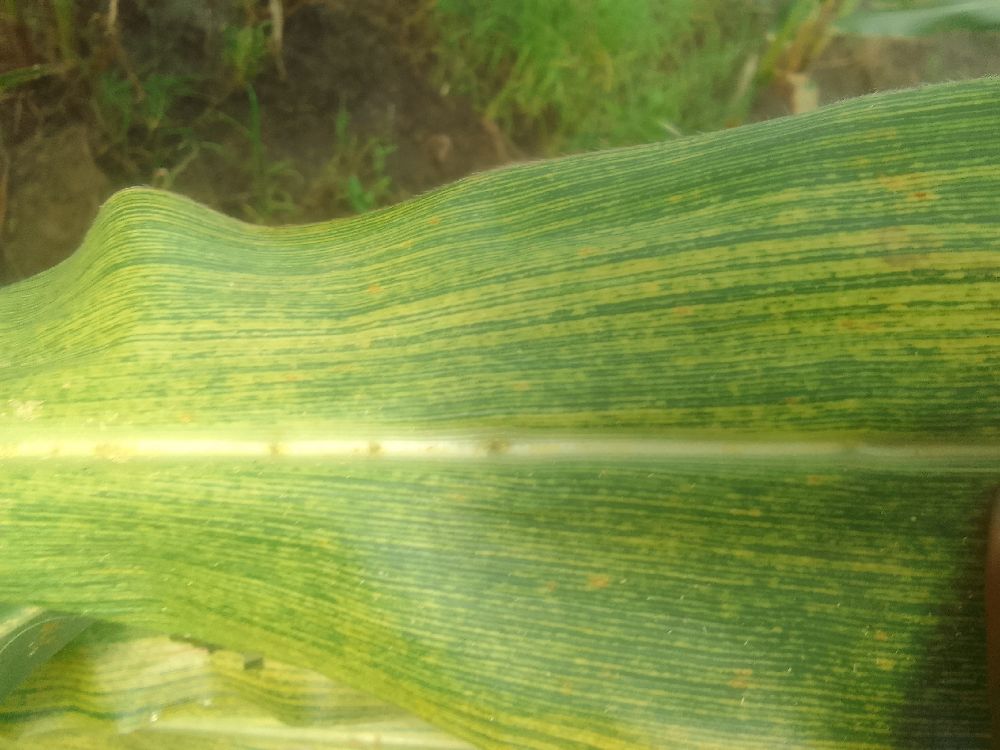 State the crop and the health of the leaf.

maize, maize streak virus
